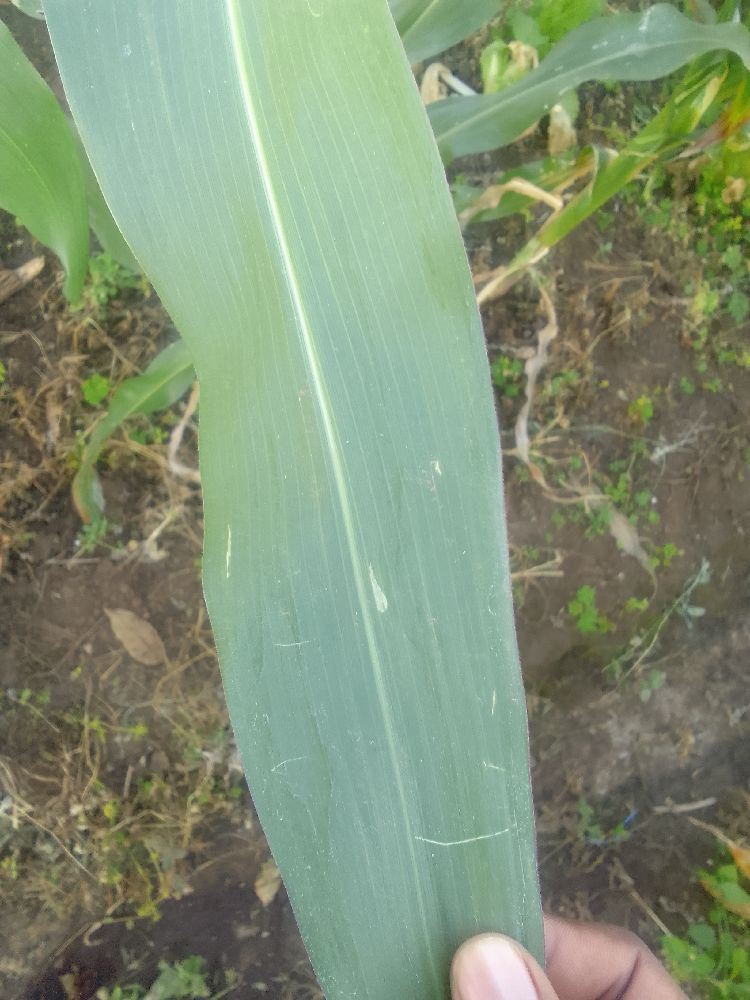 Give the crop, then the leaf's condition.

maize, healthy
